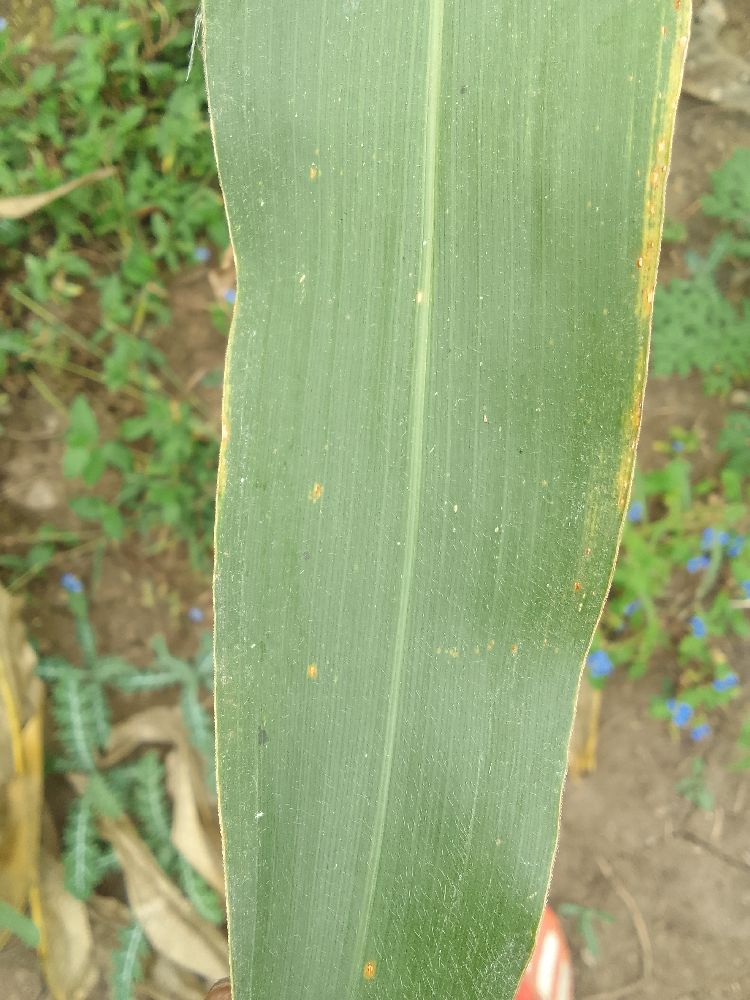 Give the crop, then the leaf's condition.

maize, healthy
